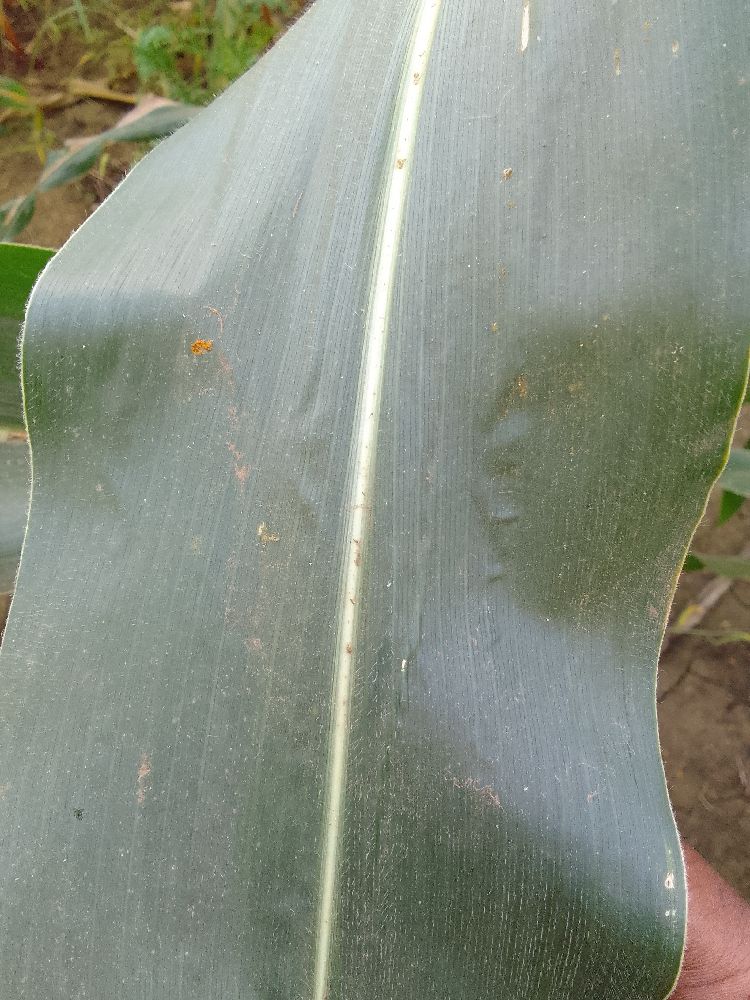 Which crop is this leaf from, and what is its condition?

maize, healthy
